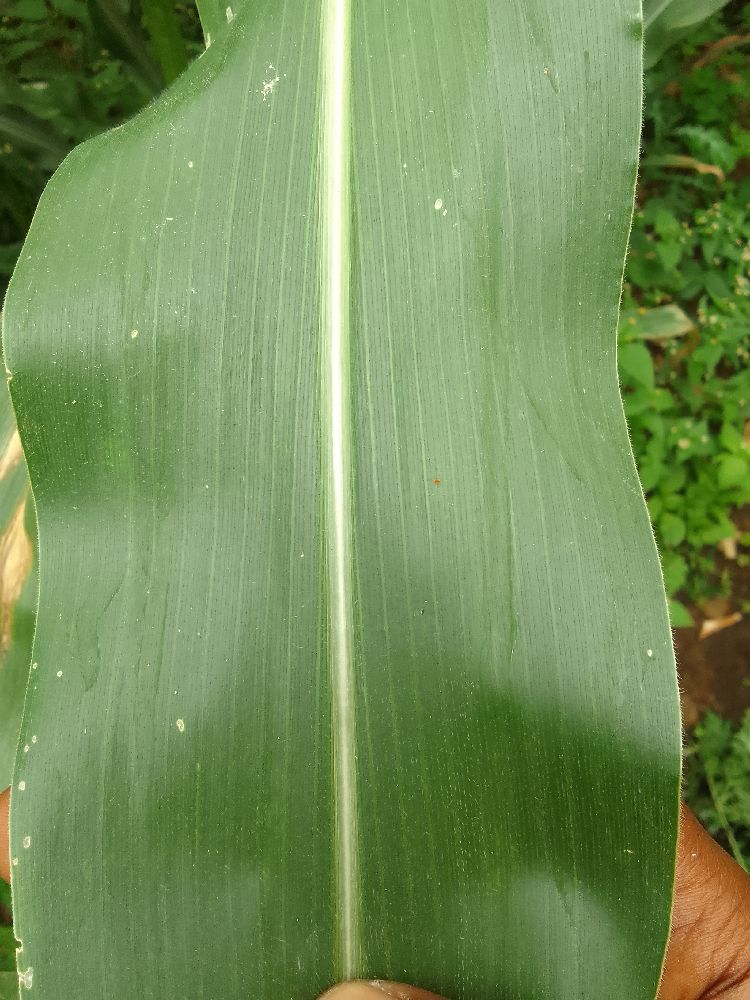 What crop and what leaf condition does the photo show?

maize, healthy
